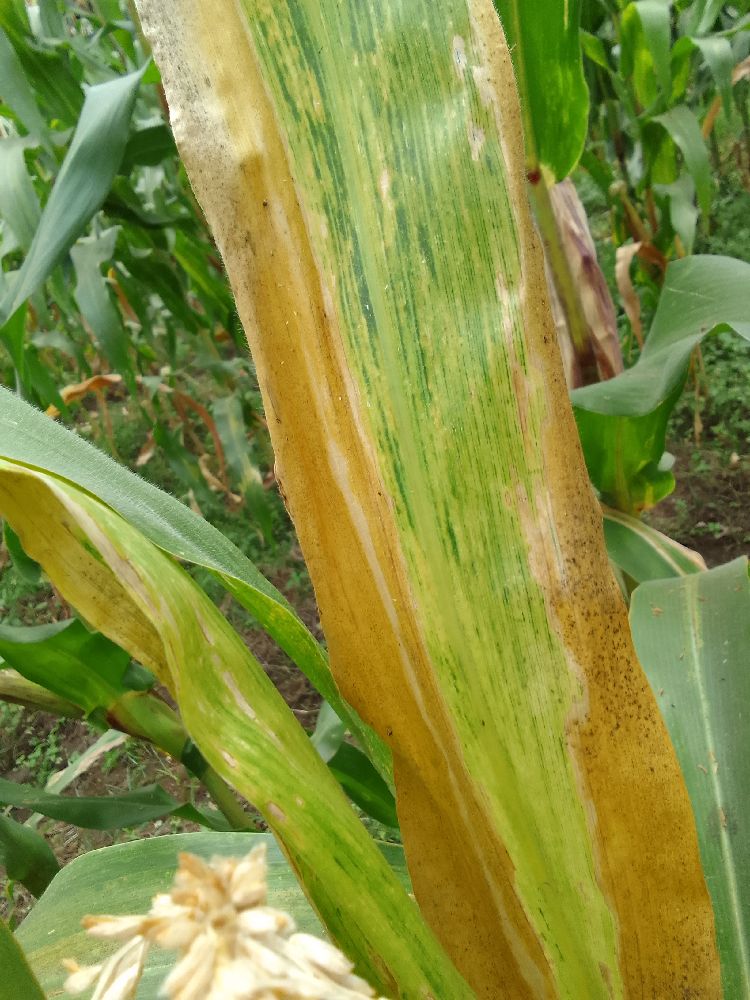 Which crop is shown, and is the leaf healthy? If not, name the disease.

maize, maize lethal necrosis
